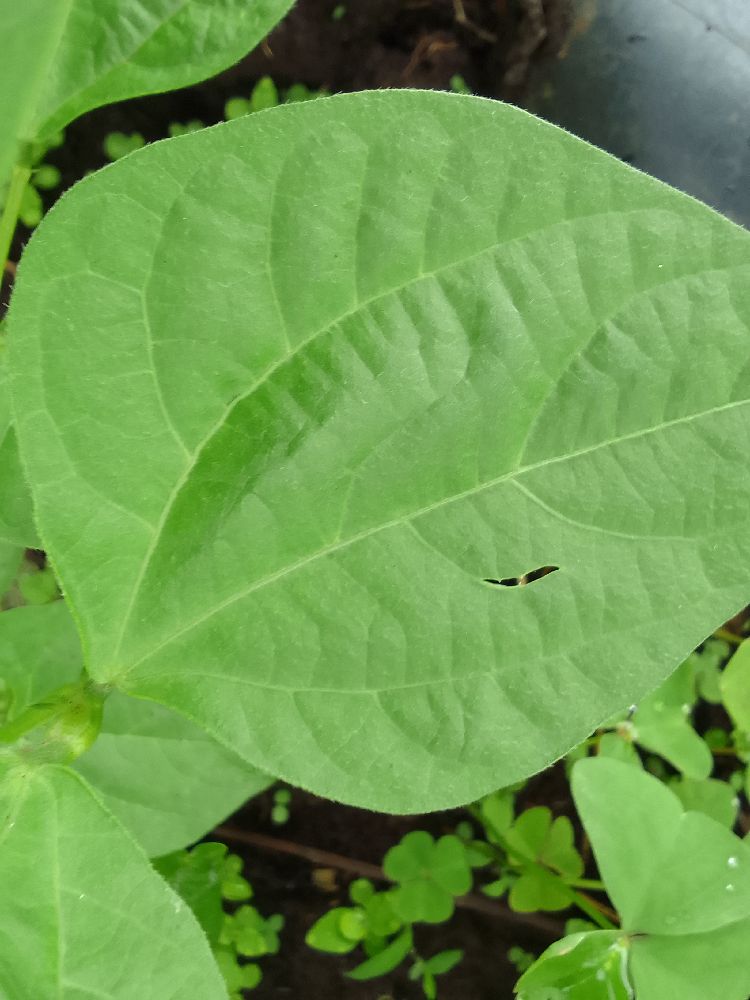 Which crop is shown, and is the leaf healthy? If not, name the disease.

common bean, healthy
